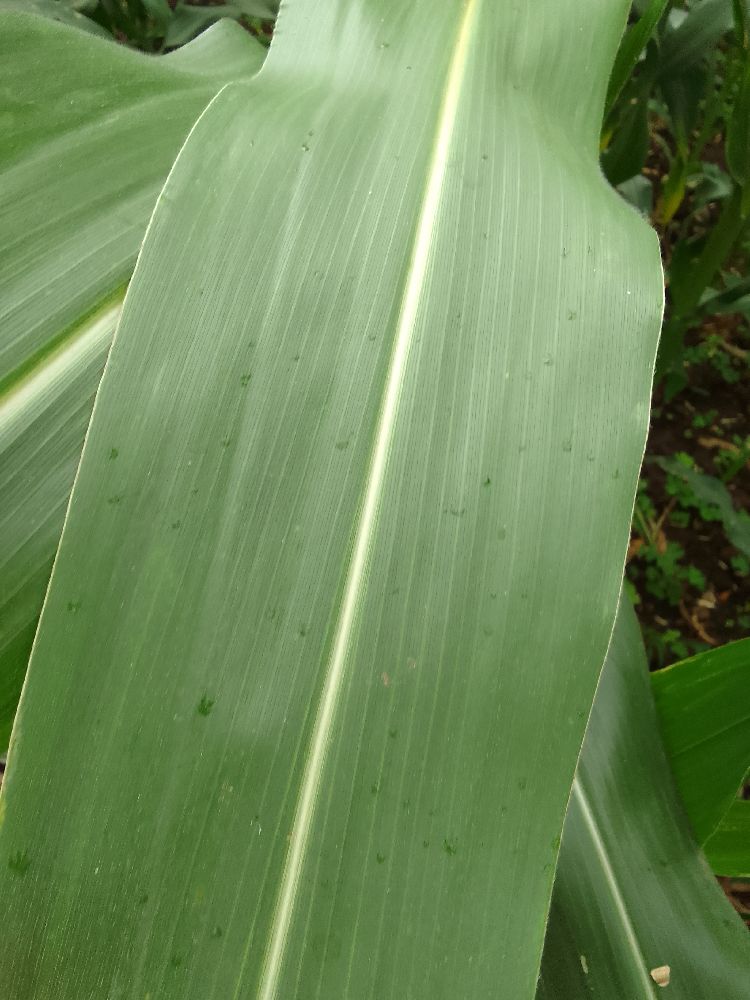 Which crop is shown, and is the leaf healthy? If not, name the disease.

maize, healthy
